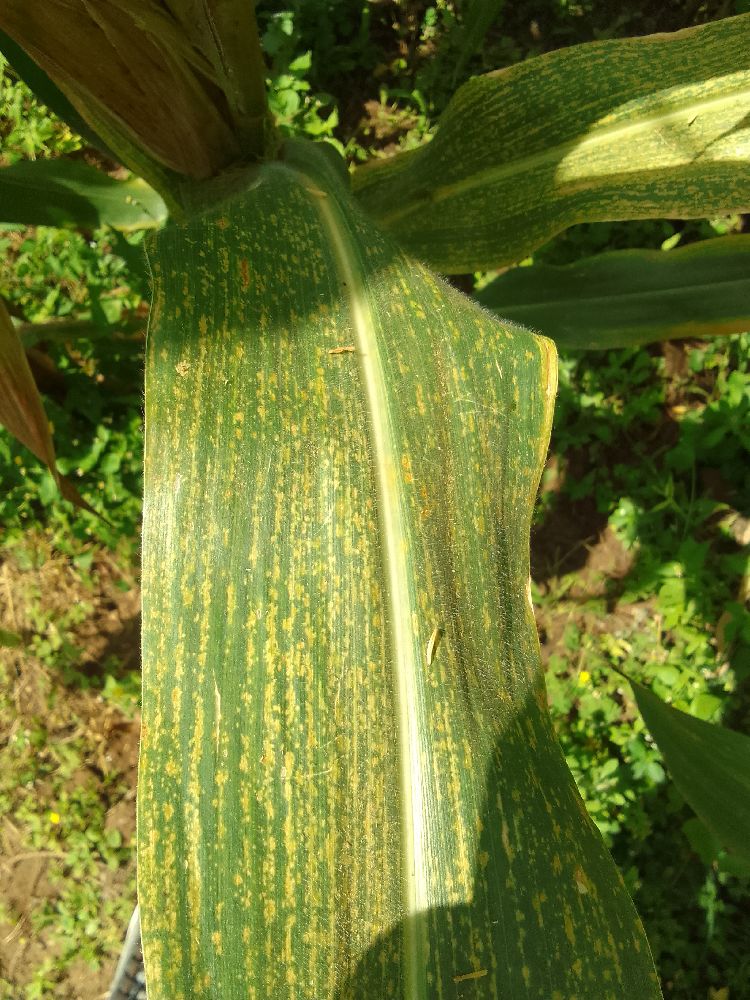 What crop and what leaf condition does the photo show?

maize, maize lethal necrosis
